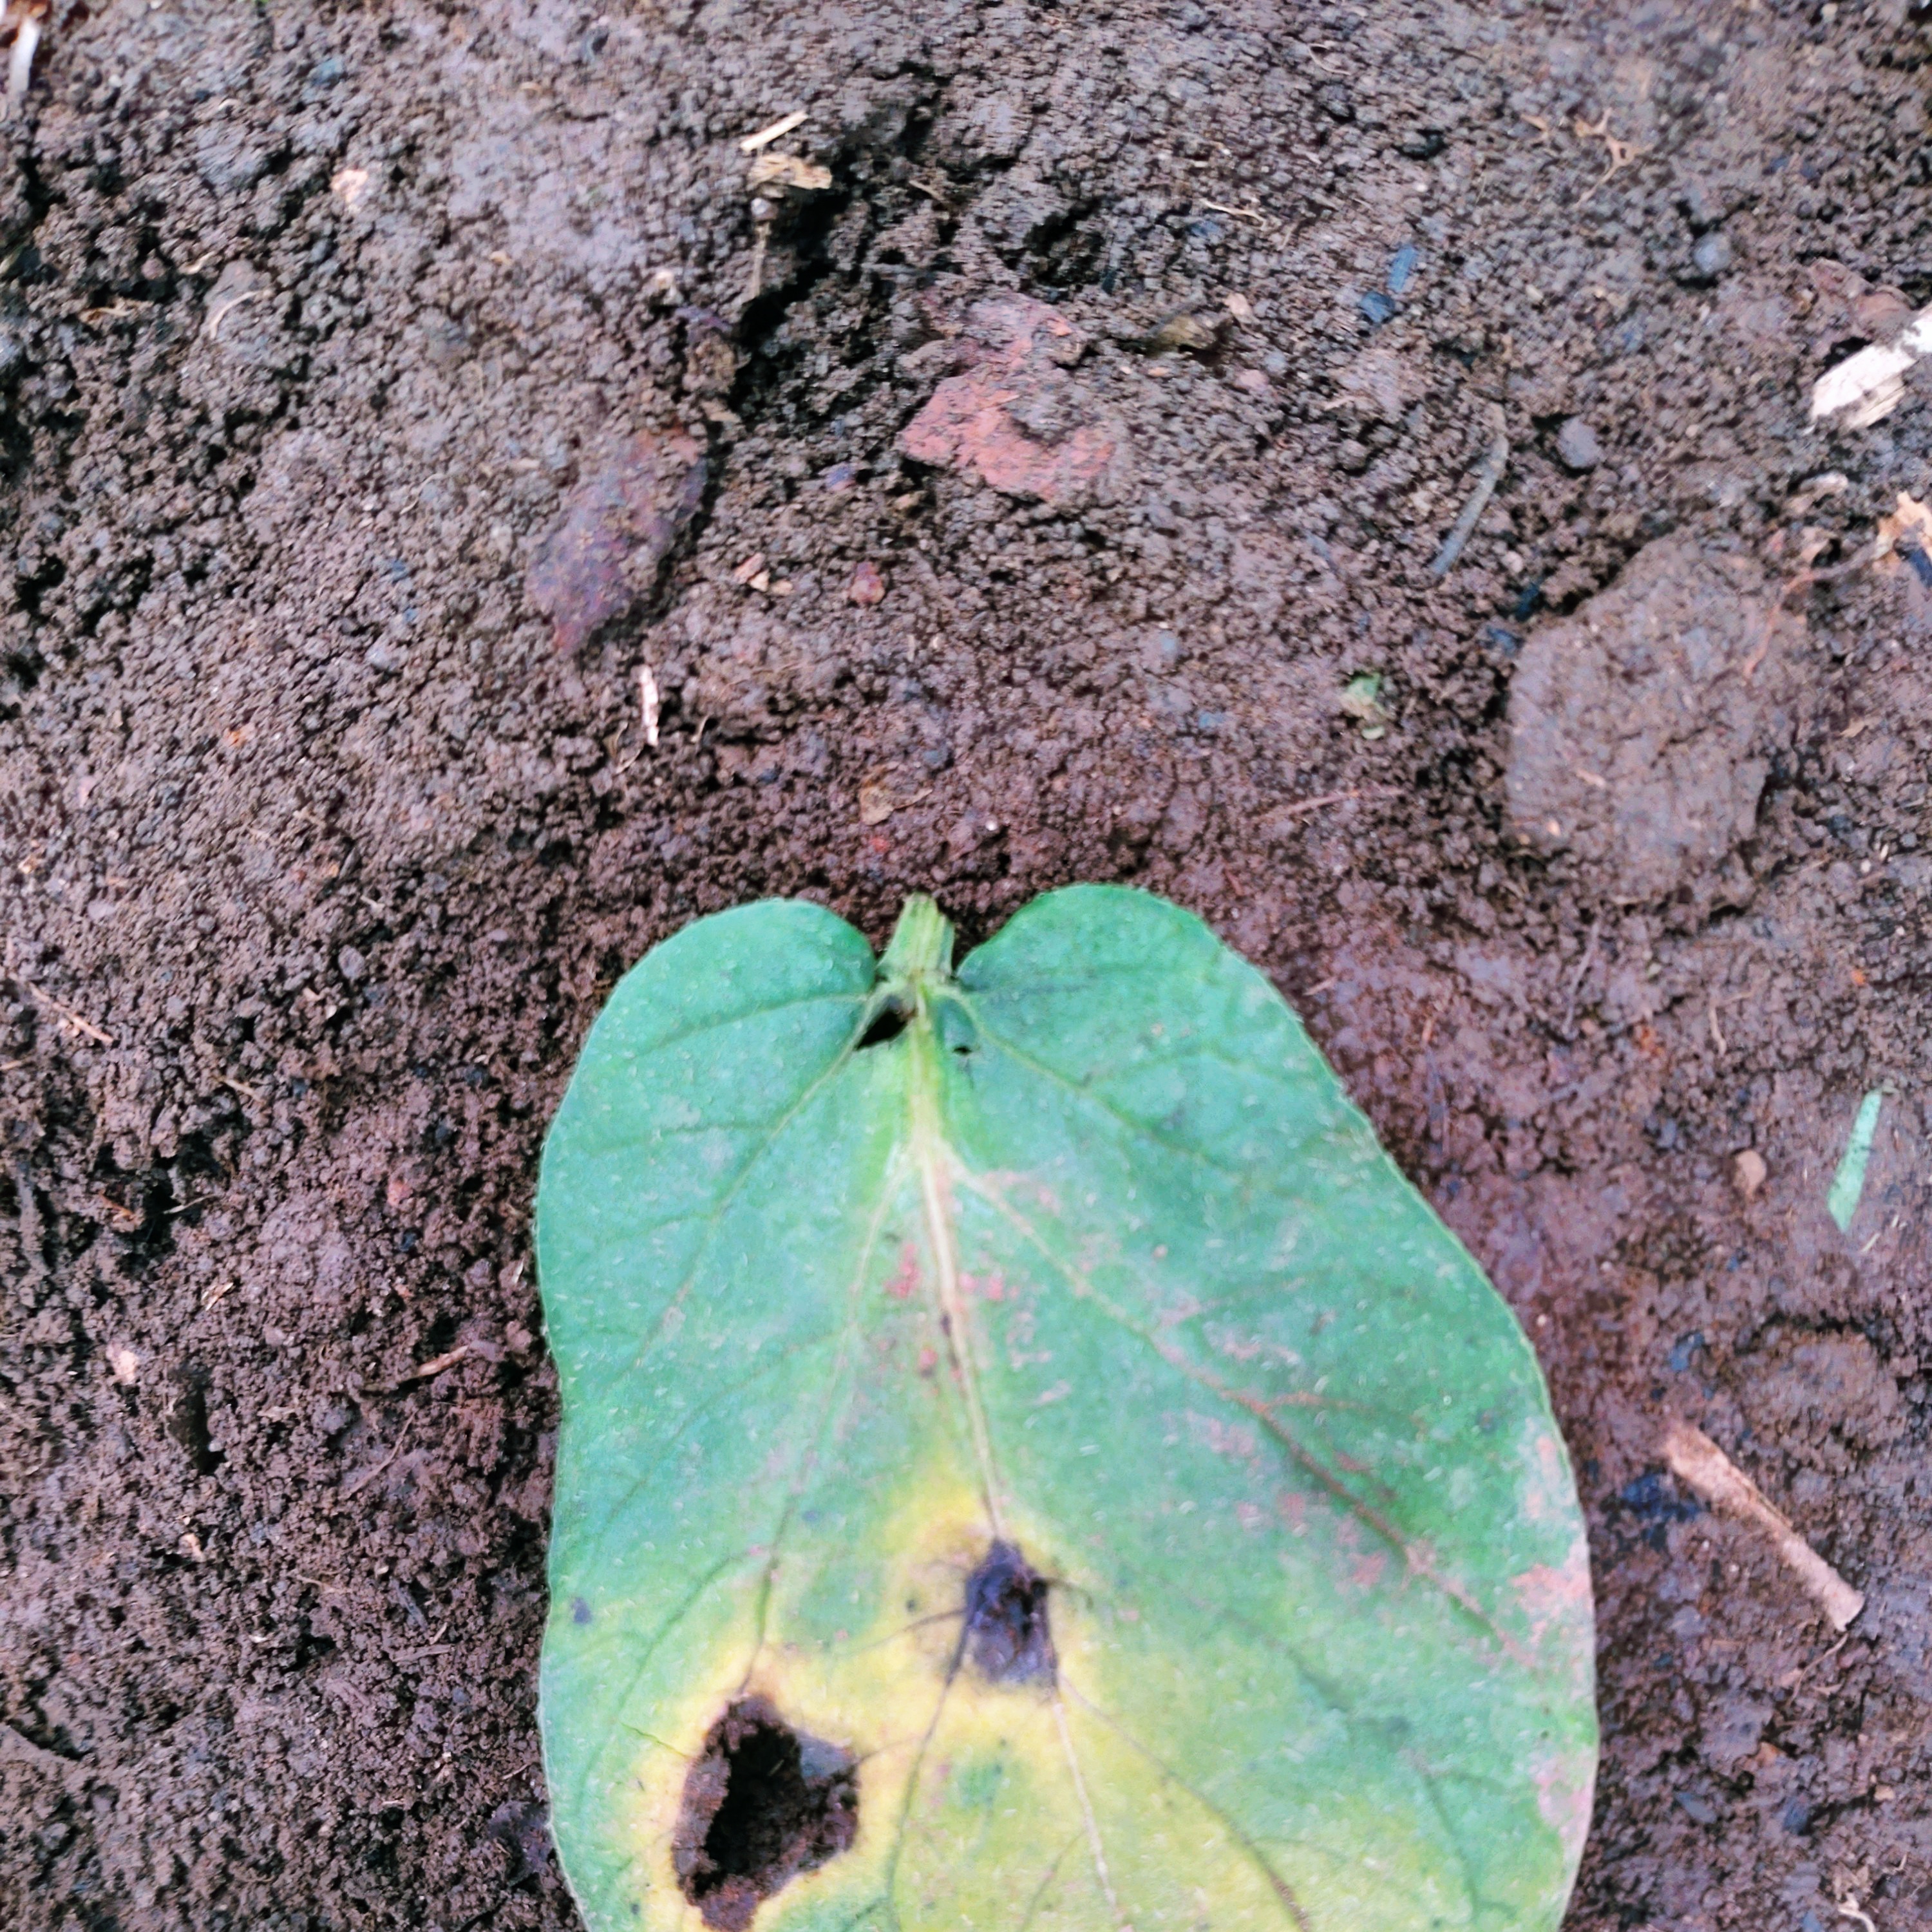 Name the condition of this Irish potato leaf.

late blight
